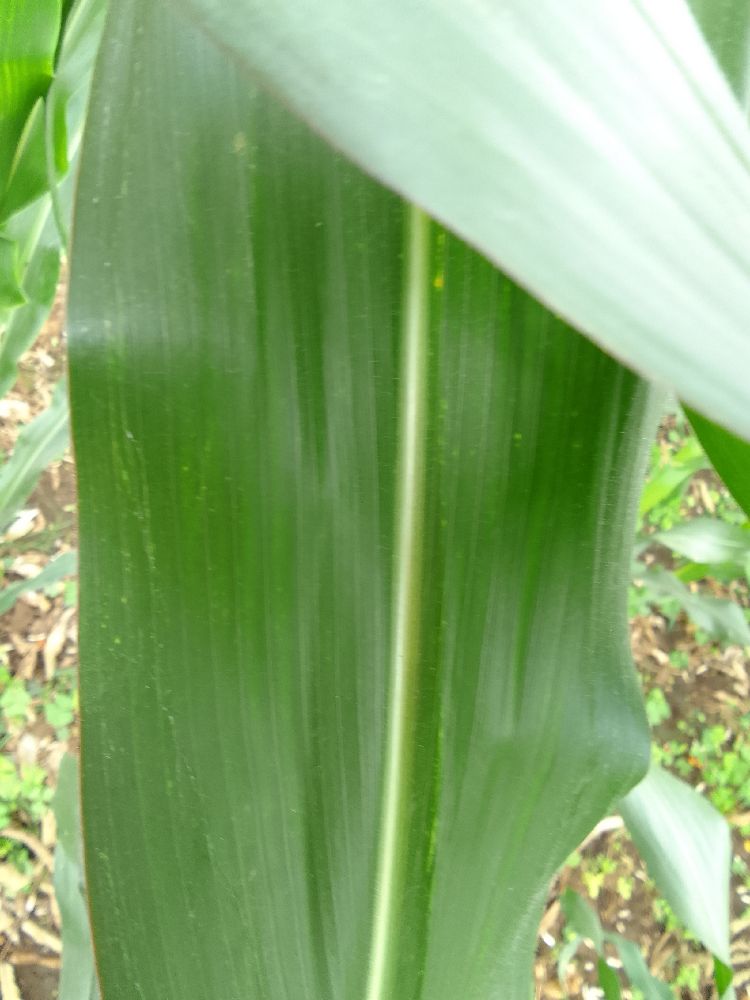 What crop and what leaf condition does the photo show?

maize, healthy
